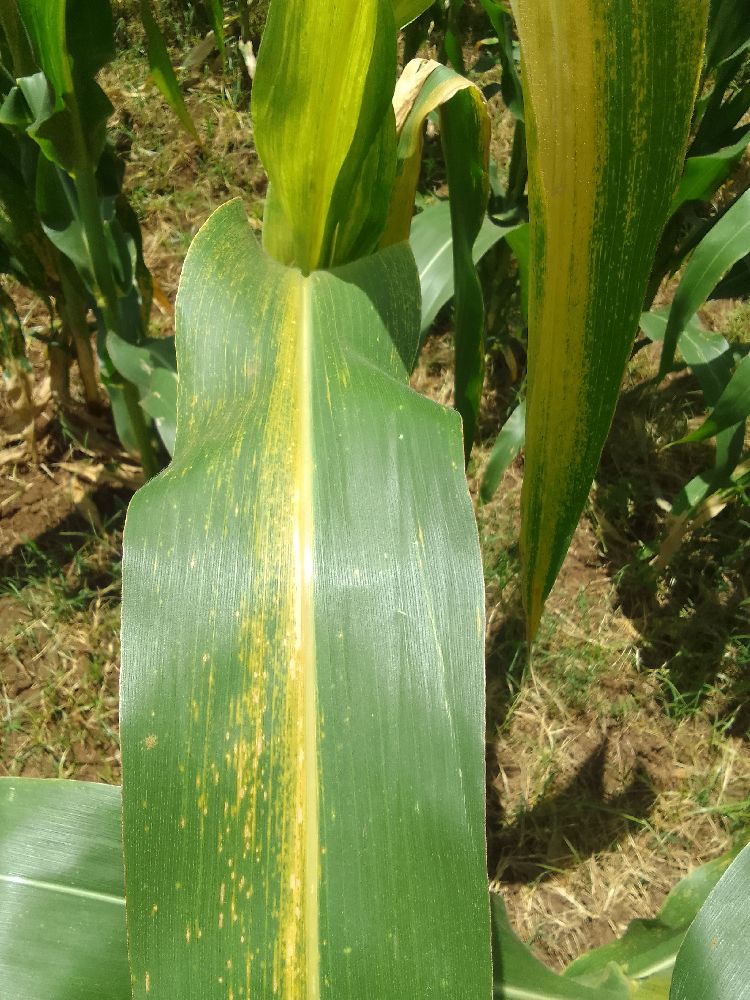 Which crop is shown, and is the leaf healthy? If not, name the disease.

maize, maize lethal necrosis
